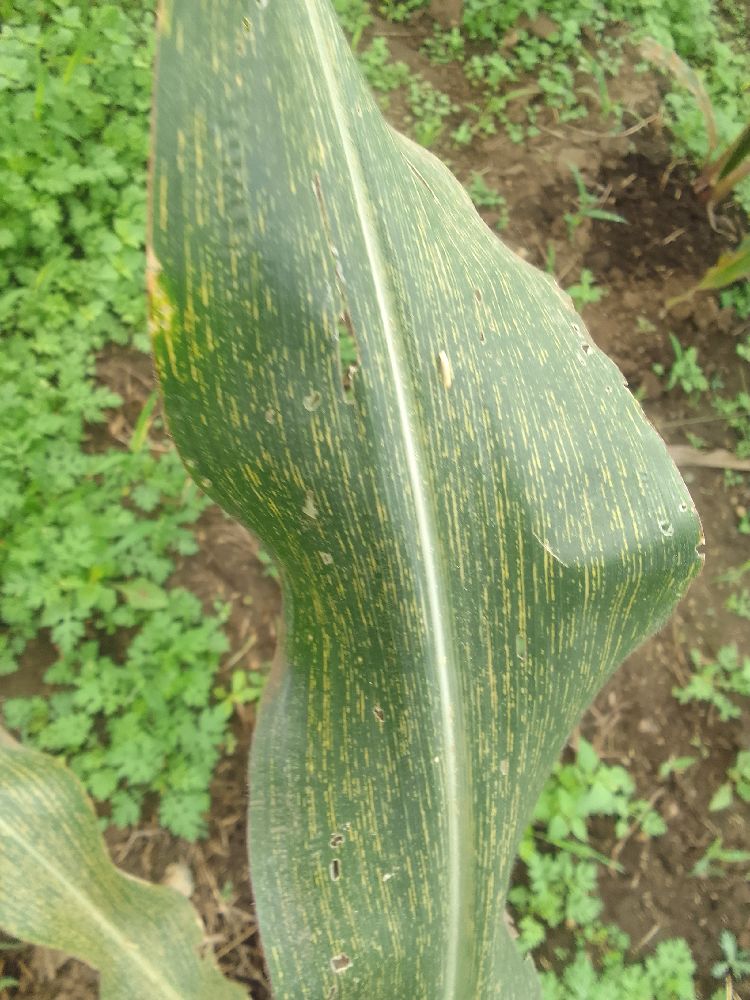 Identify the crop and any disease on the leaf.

maize, maize streak virus
